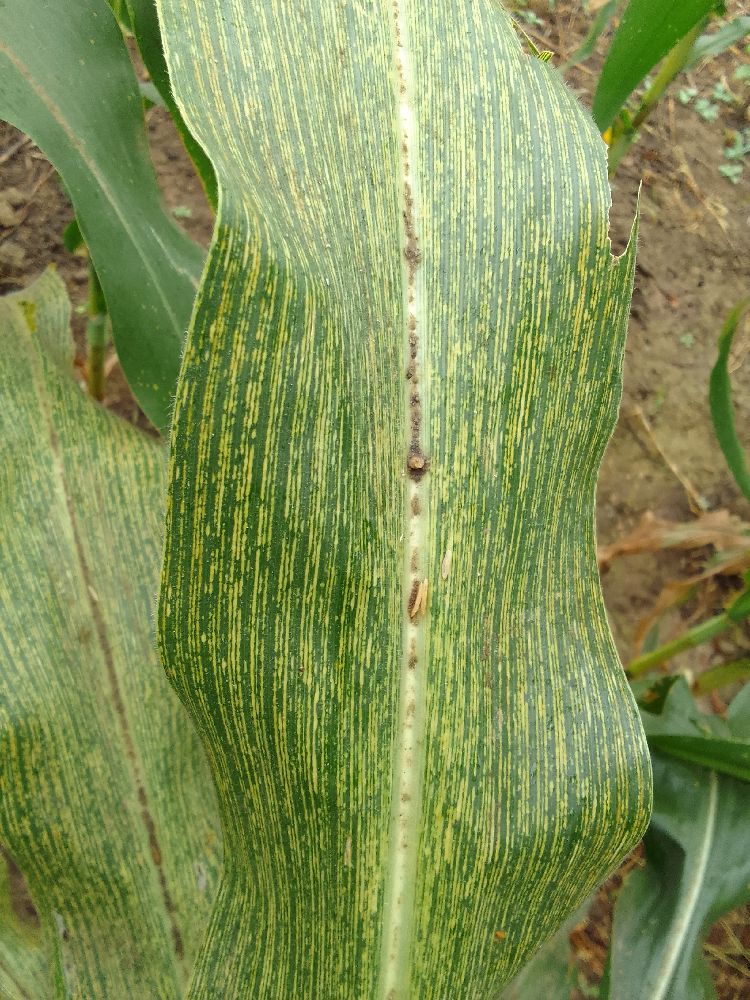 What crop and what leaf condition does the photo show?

maize, maize streak virus
